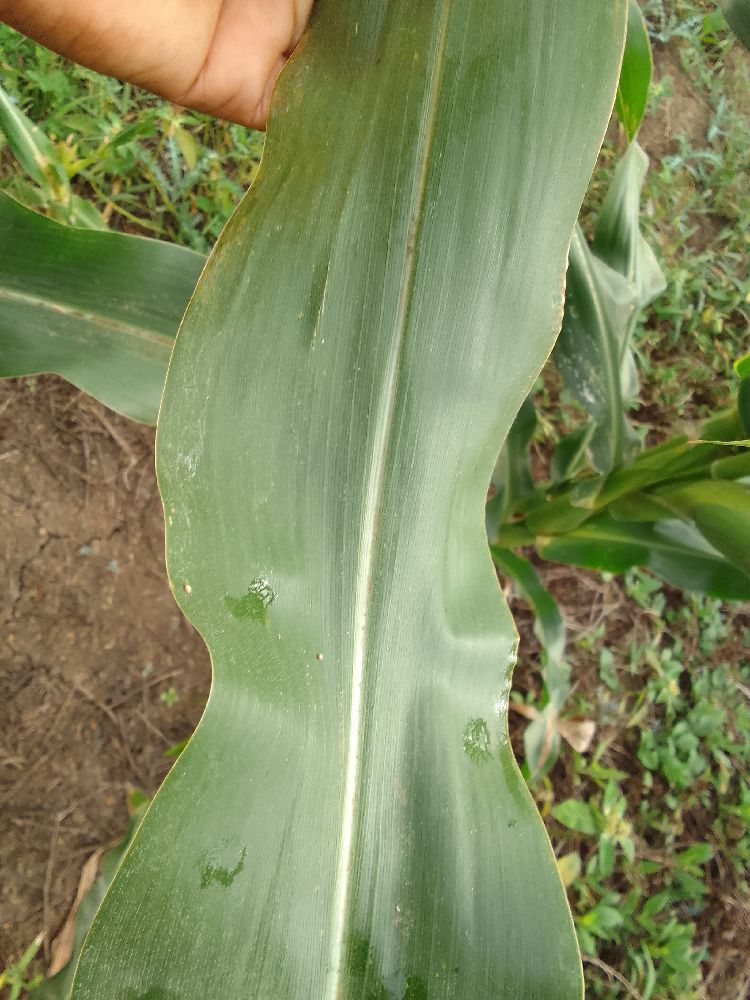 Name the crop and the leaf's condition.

maize, healthy
